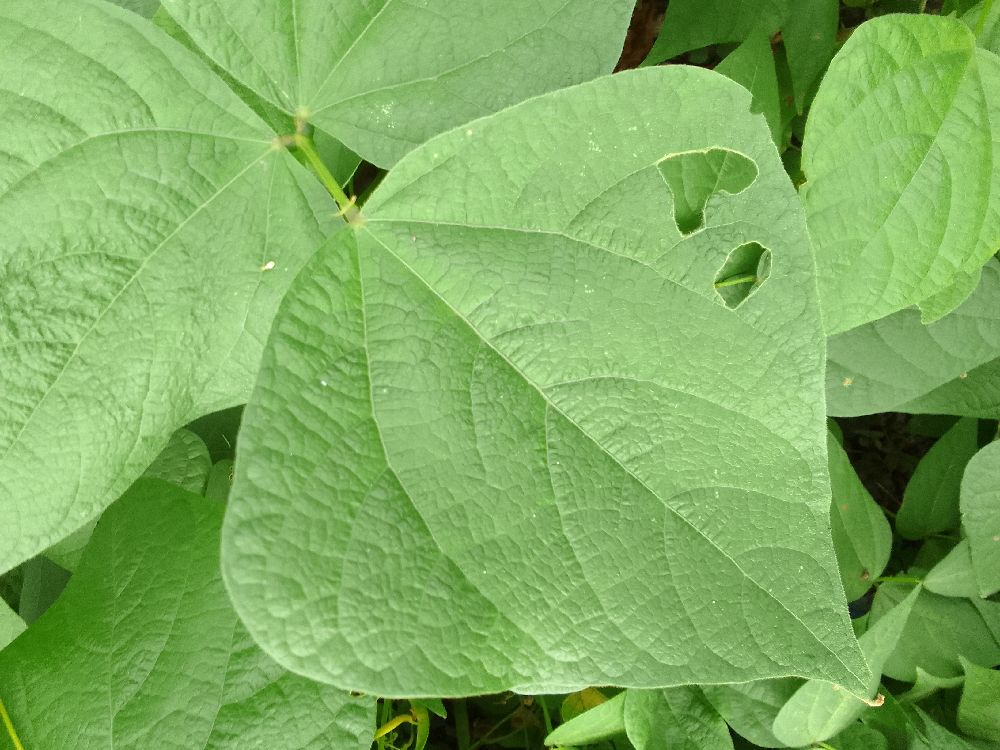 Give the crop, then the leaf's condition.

common bean, healthy
